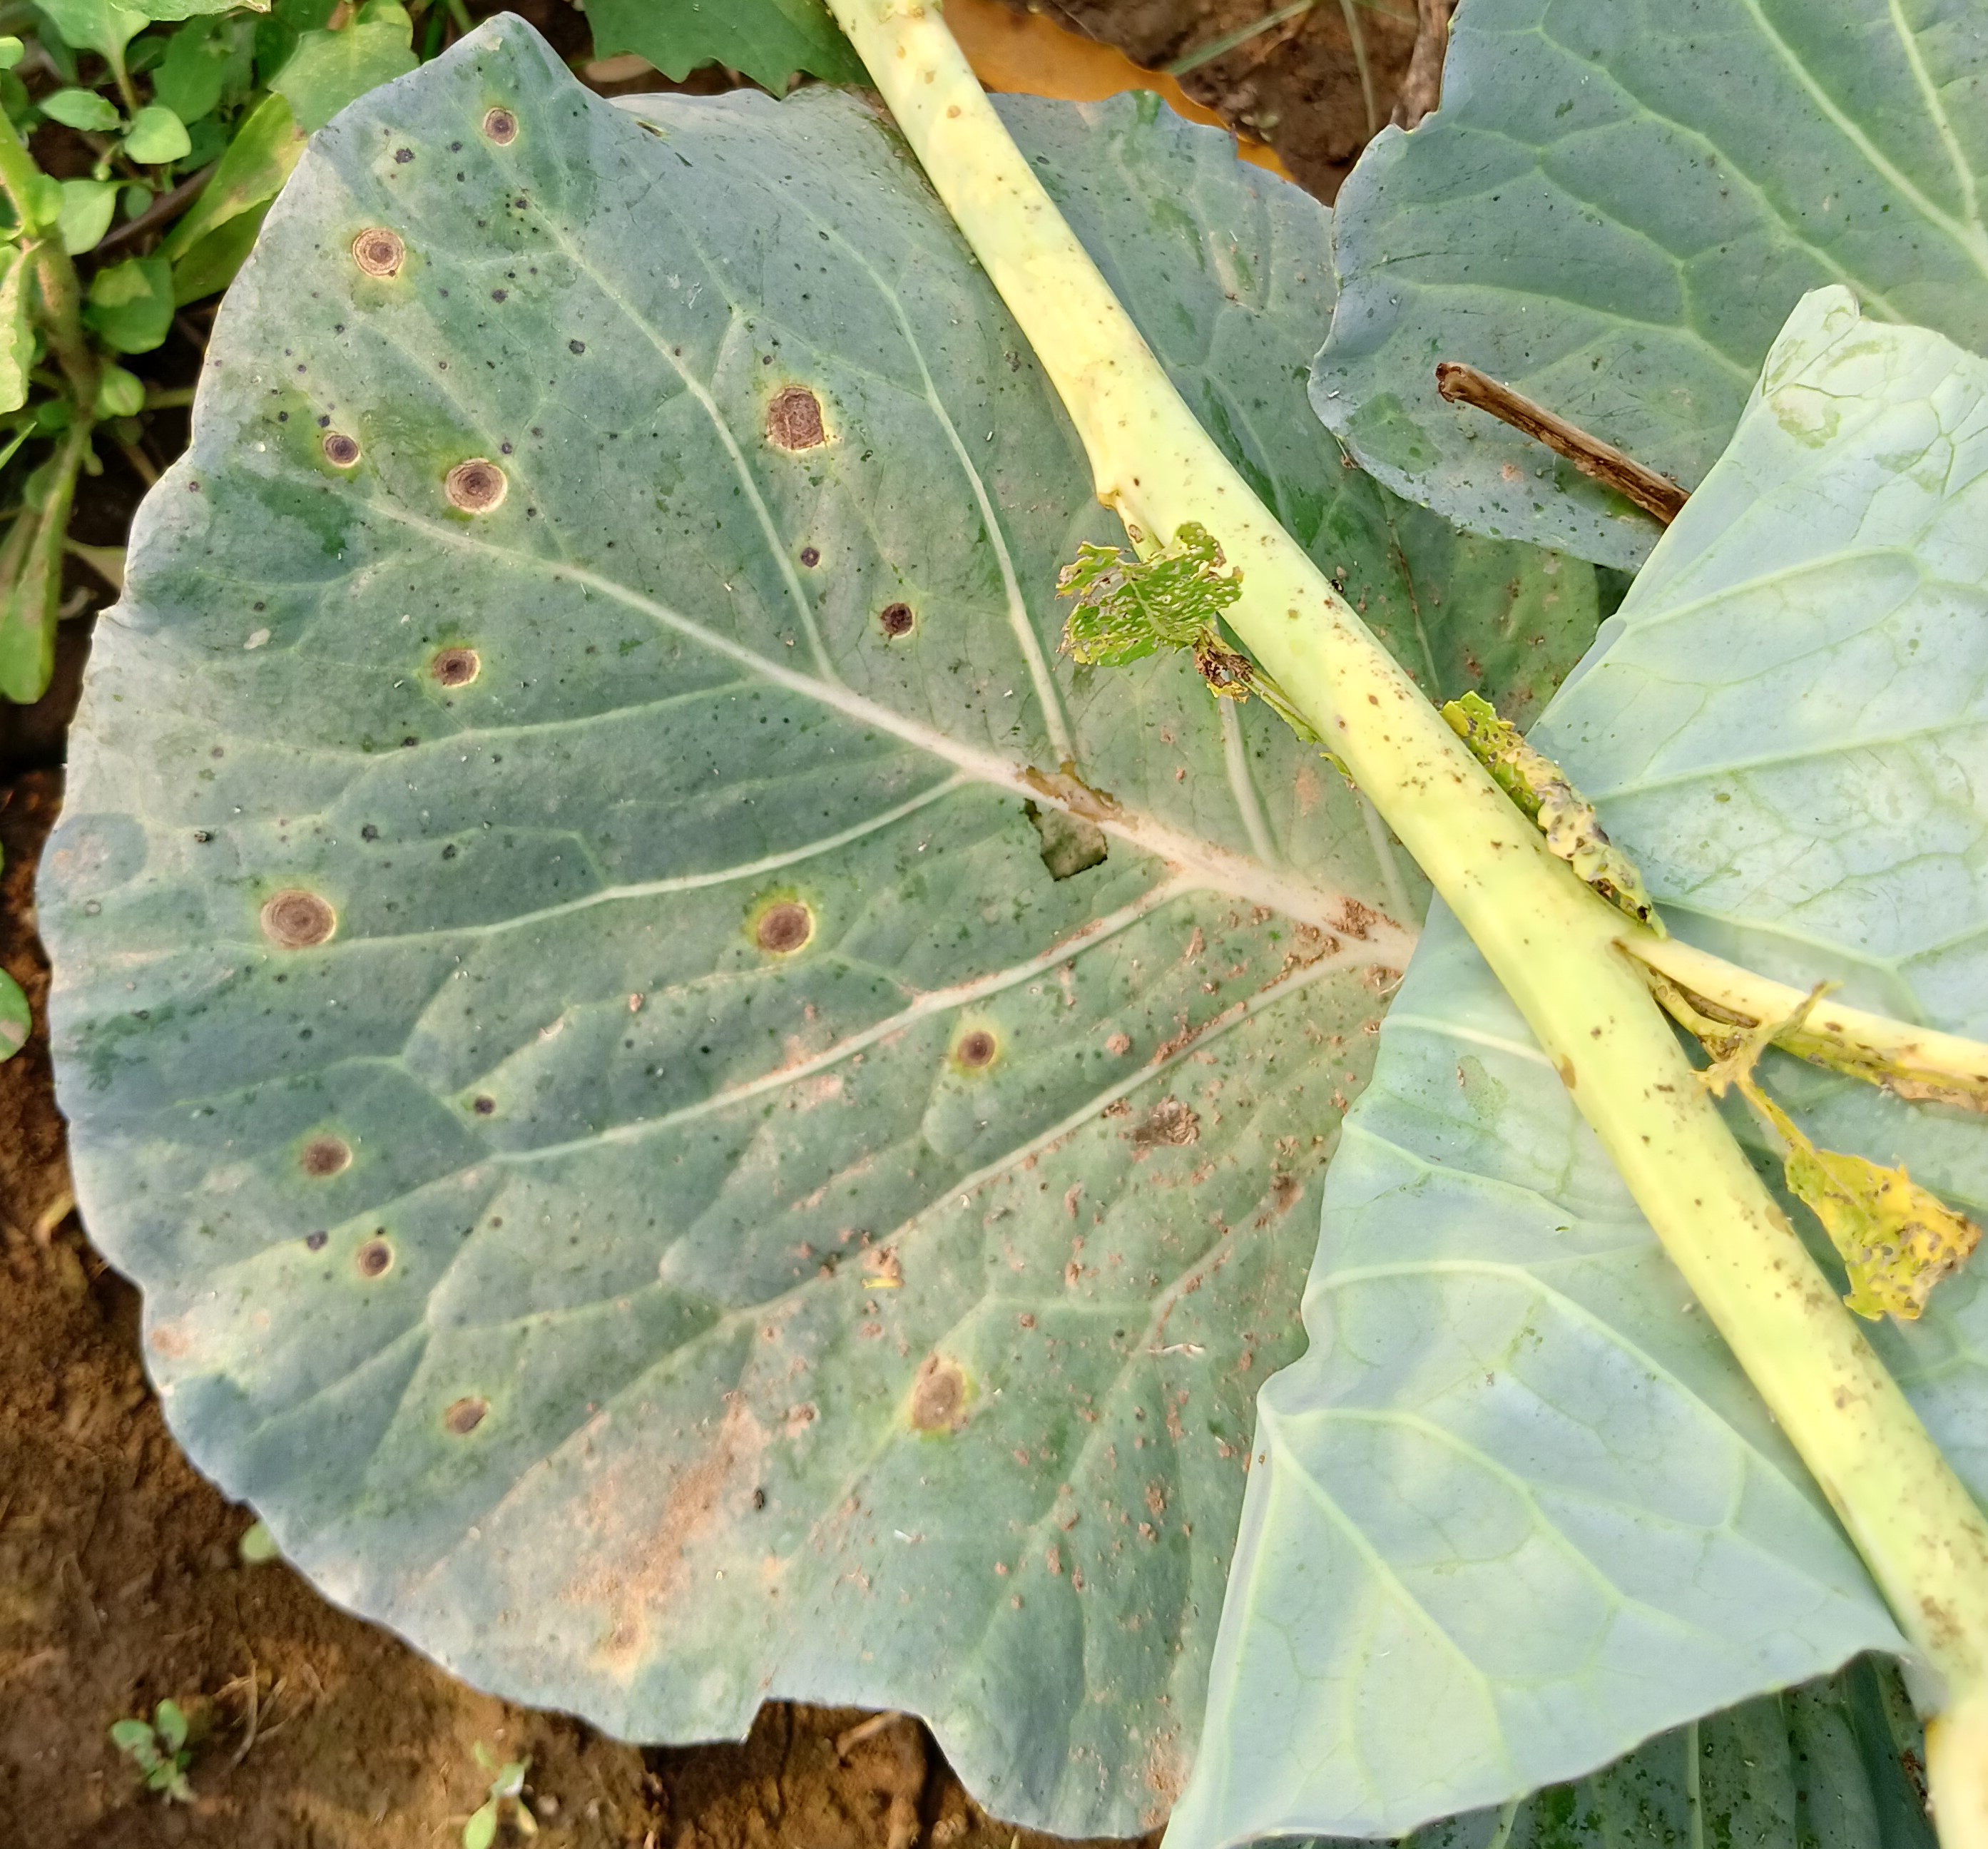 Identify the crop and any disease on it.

cabbage, alternaria
